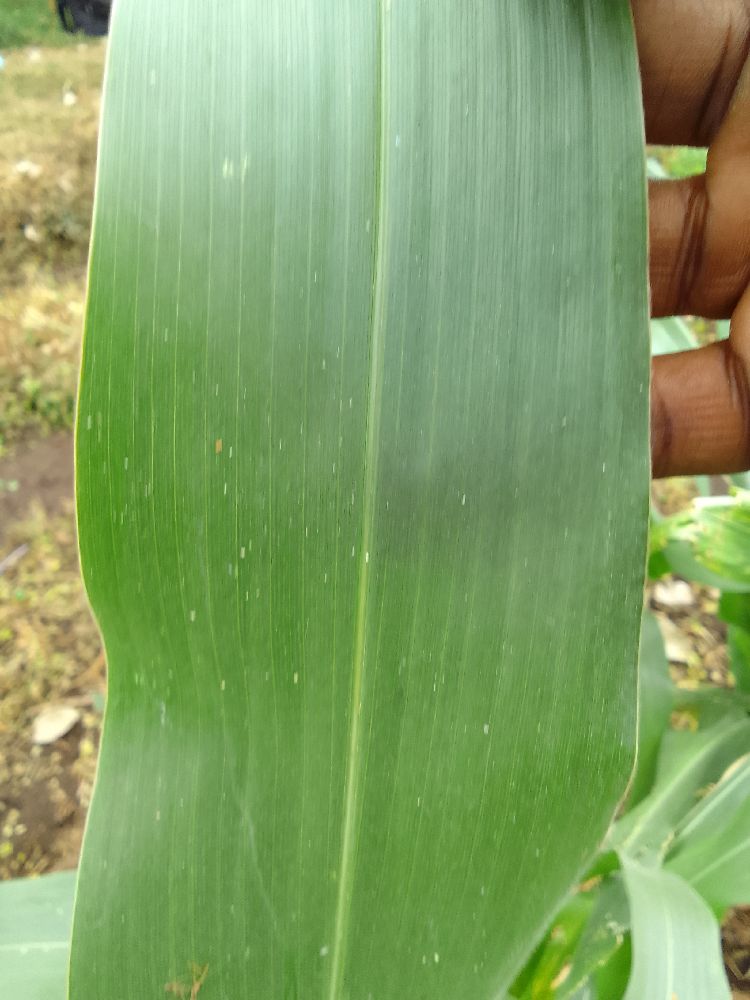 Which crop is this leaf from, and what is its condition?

maize, healthy
